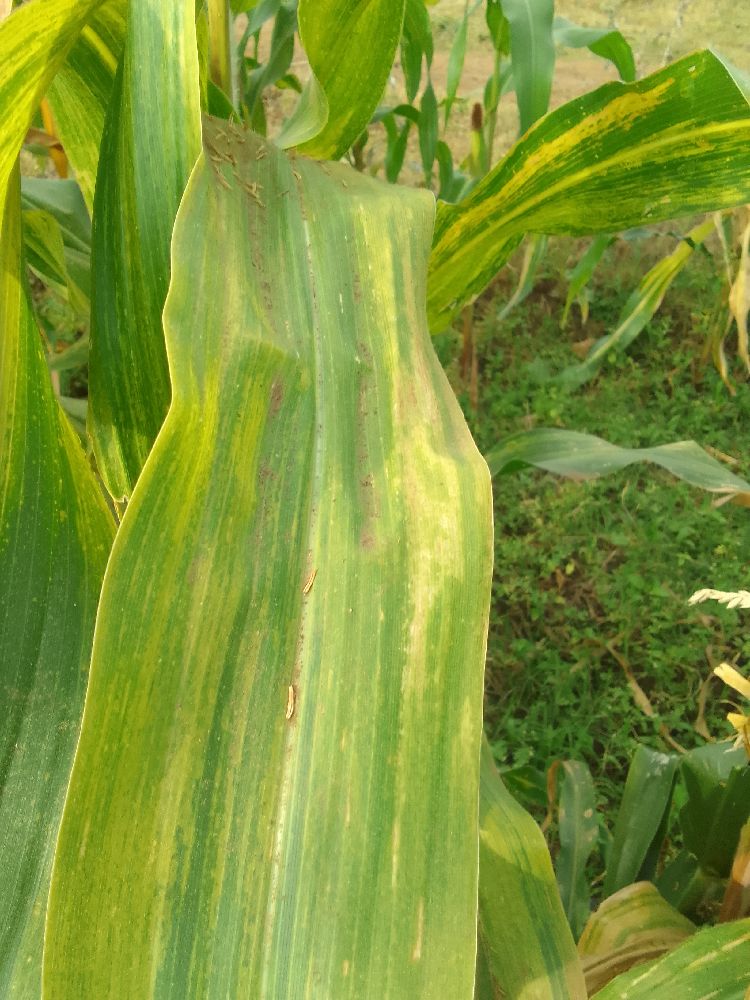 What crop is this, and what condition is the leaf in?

maize, maize lethal necrosis
